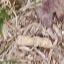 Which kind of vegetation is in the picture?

grass
